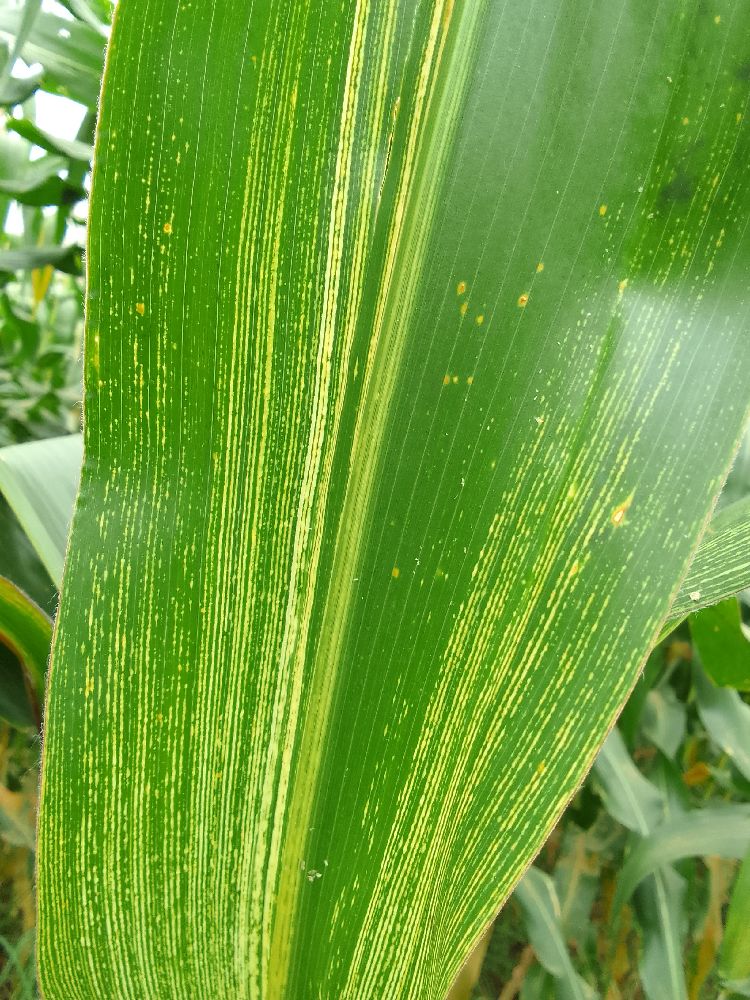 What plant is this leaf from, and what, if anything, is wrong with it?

maize, maize streak virus
